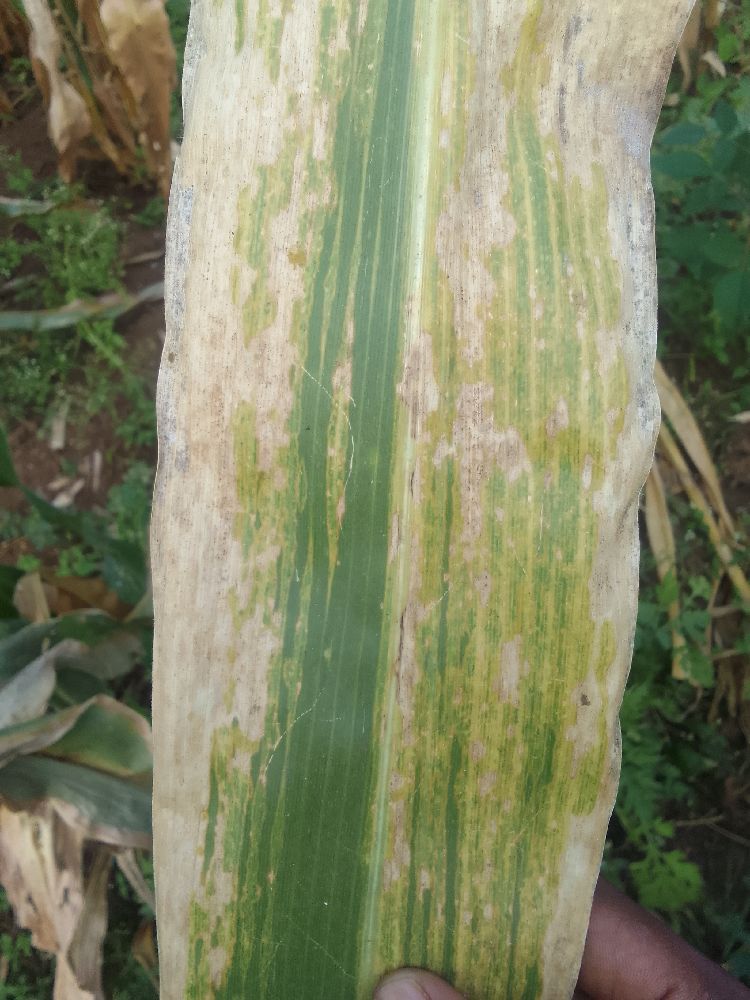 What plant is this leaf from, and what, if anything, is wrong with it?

maize, maize lethal necrosis
